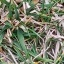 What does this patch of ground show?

grass
